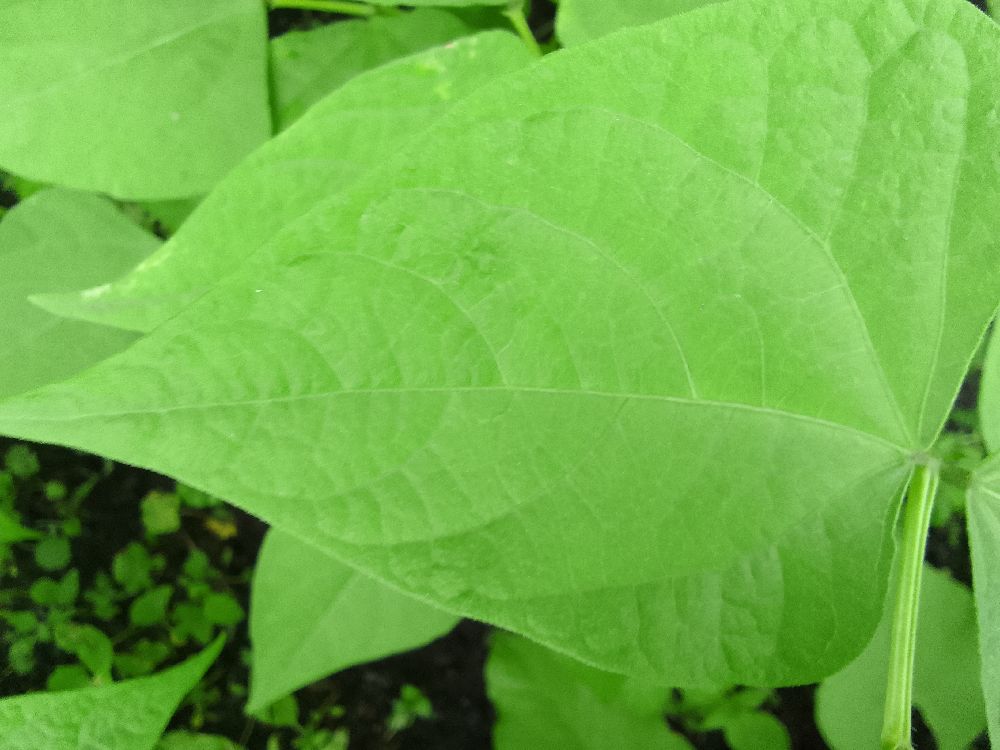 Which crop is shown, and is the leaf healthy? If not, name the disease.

common bean, healthy
